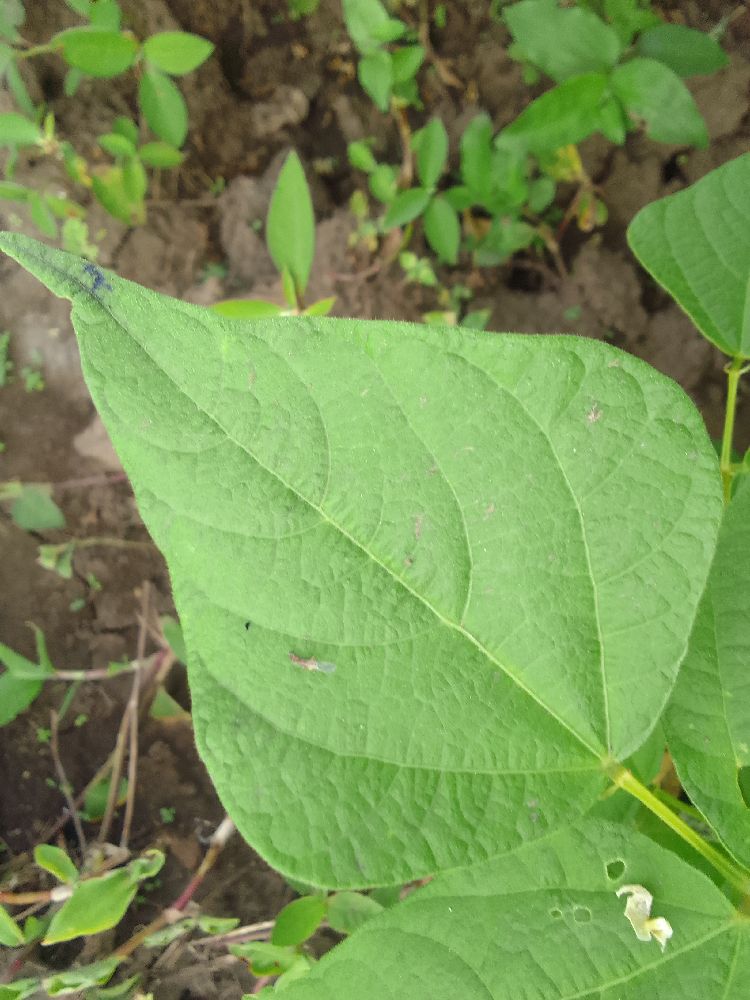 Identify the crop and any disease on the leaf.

common bean, healthy
